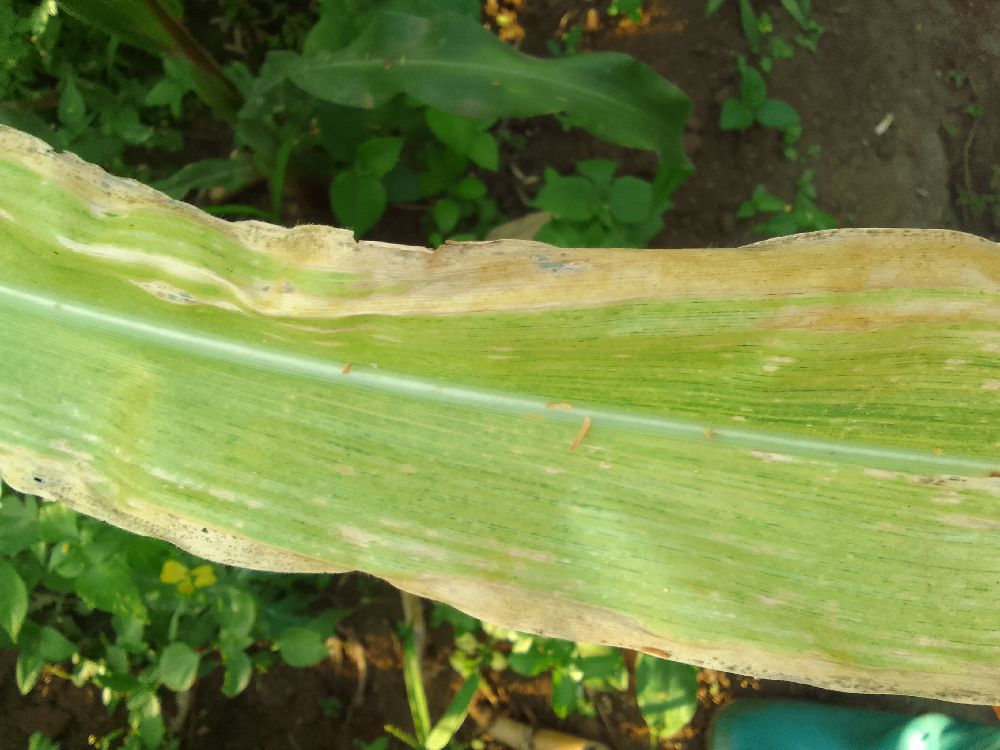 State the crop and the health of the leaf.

maize, maize lethal necrosis
